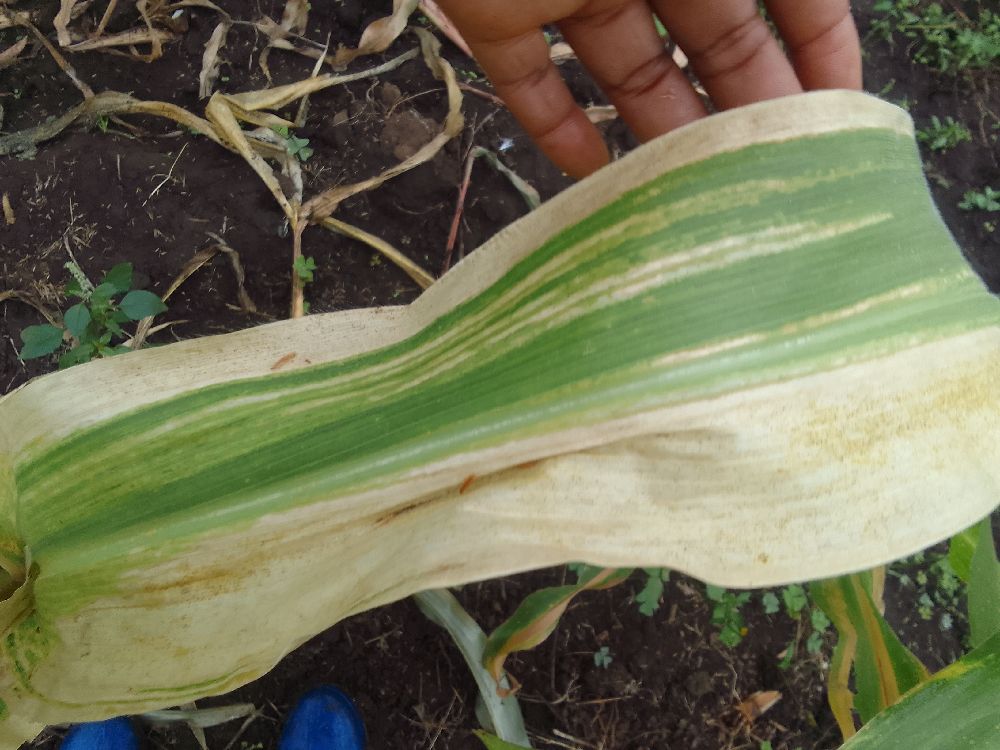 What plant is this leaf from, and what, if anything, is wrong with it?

maize, maize lethal necrosis
